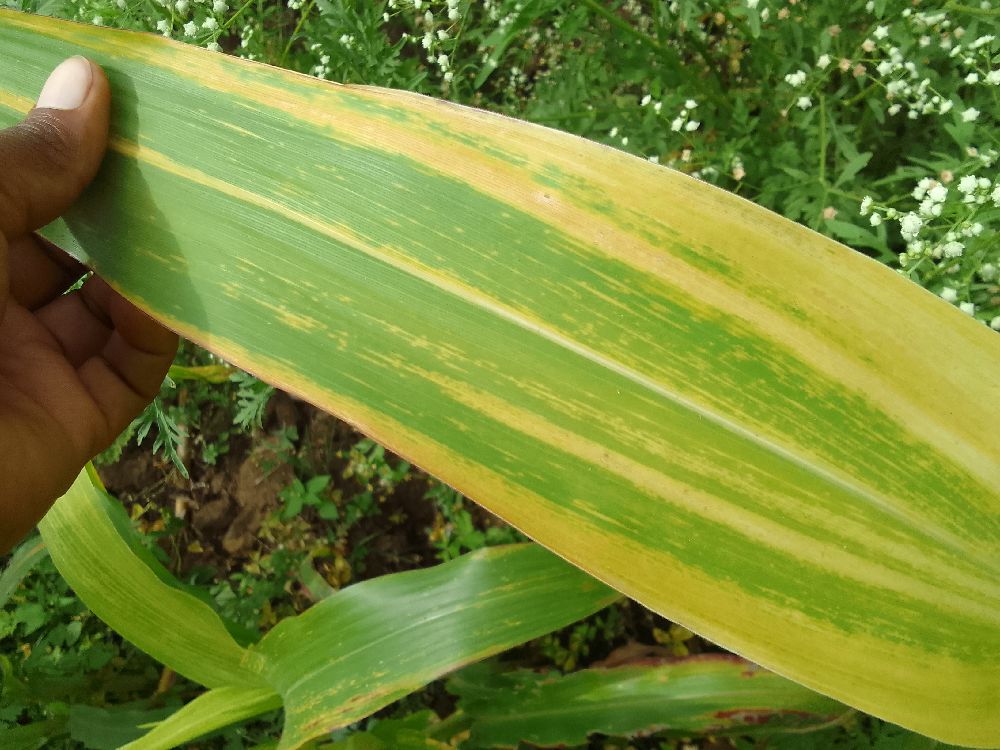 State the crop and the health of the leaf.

maize, maize lethal necrosis
